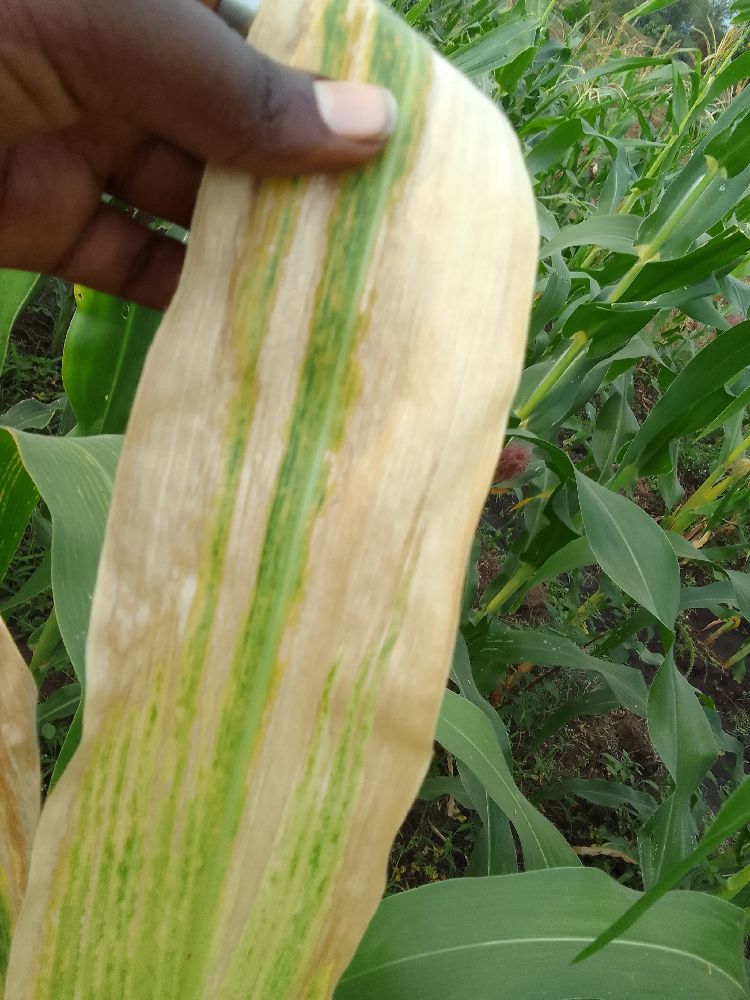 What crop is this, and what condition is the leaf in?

maize, maize lethal necrosis
